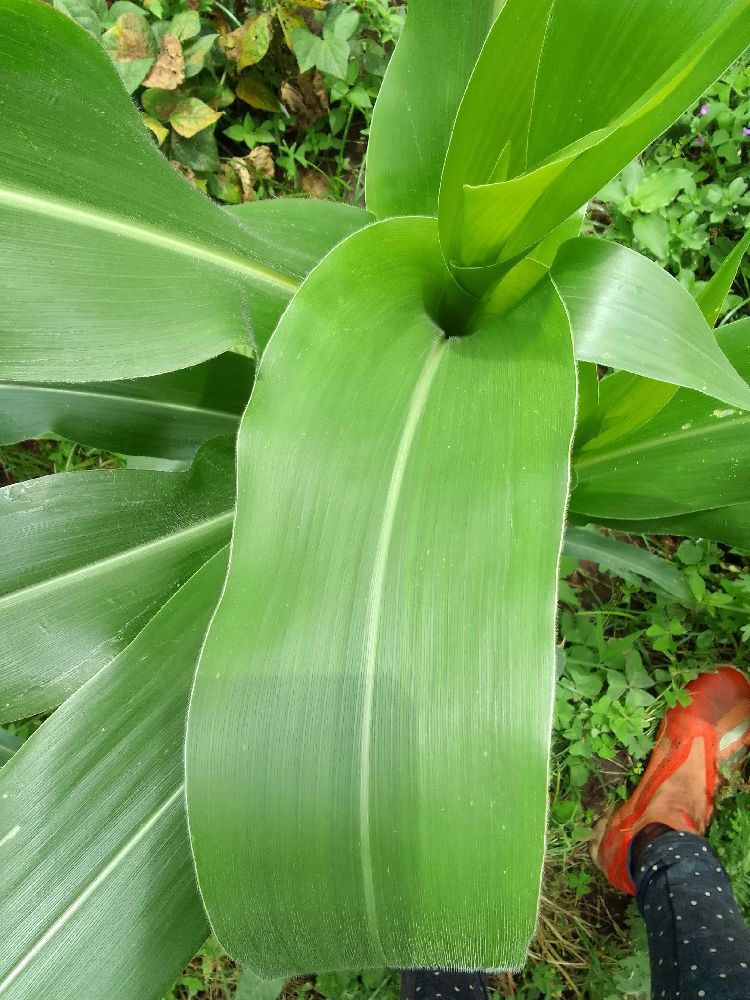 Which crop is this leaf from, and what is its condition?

maize, healthy
